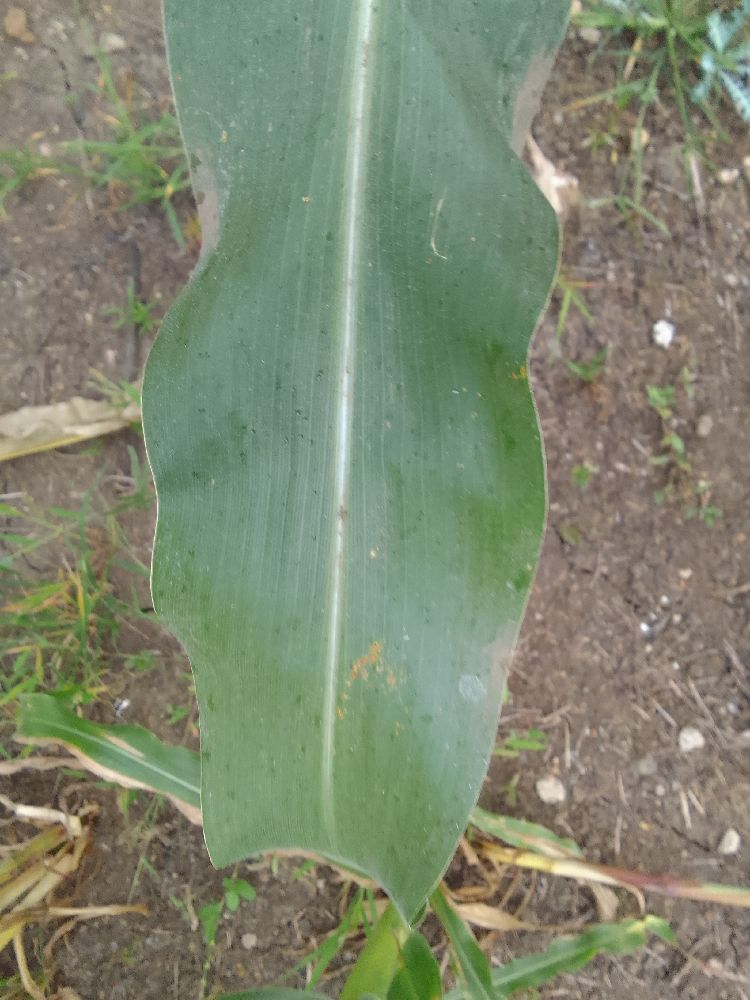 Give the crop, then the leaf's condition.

maize, healthy
